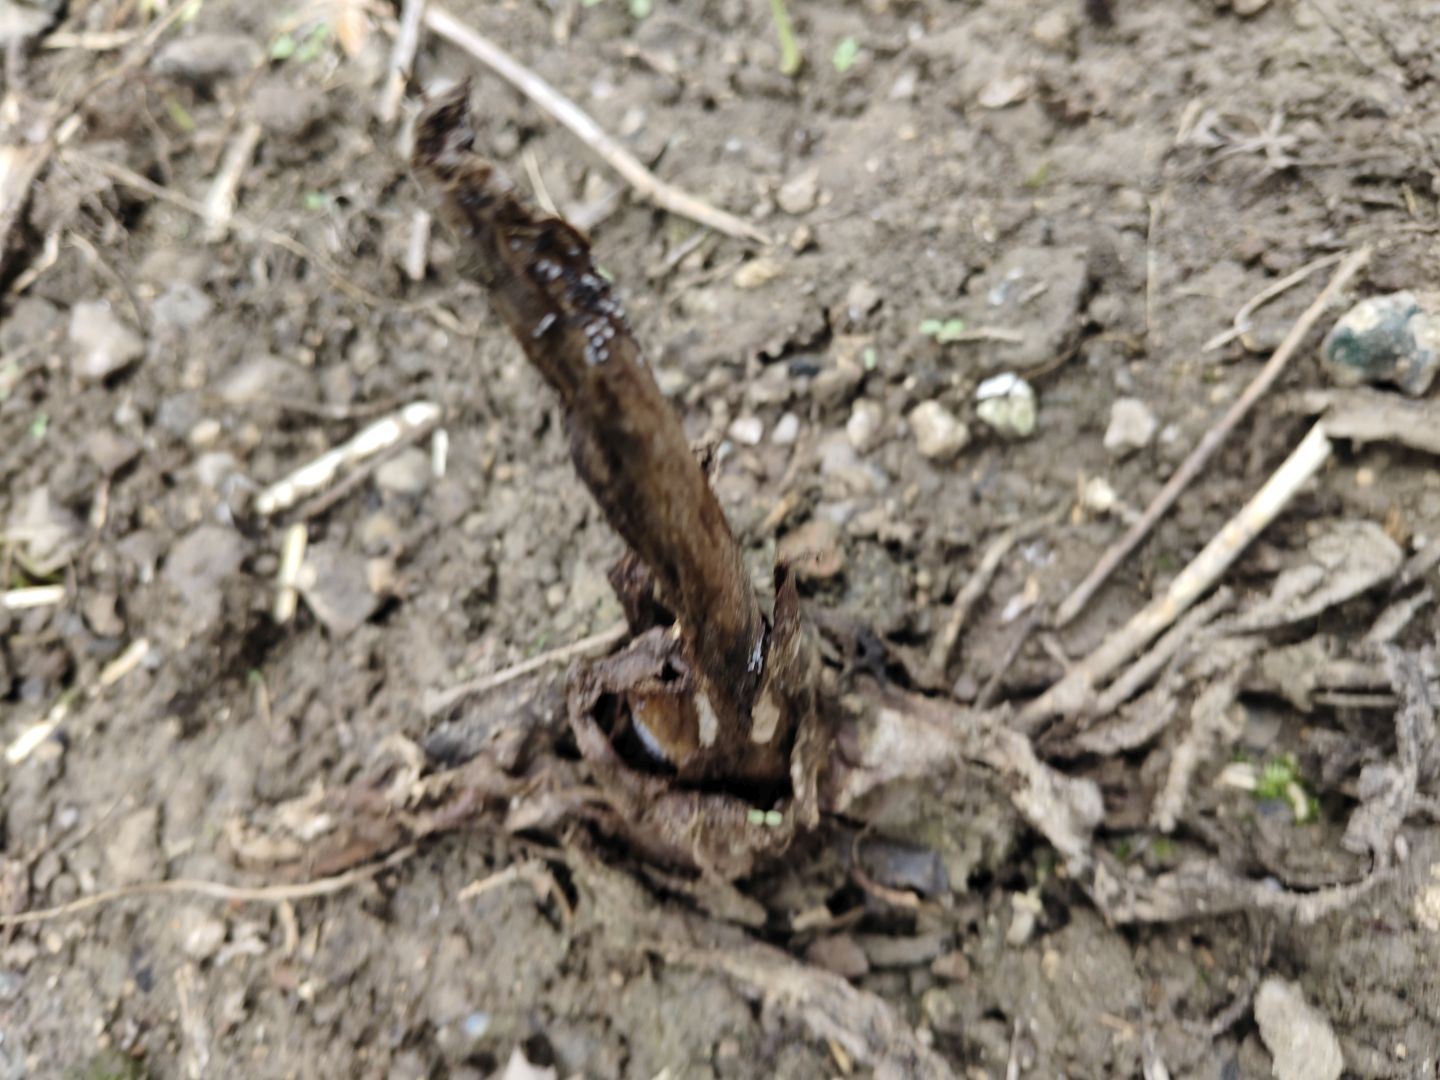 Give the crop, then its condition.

taro, root rot
